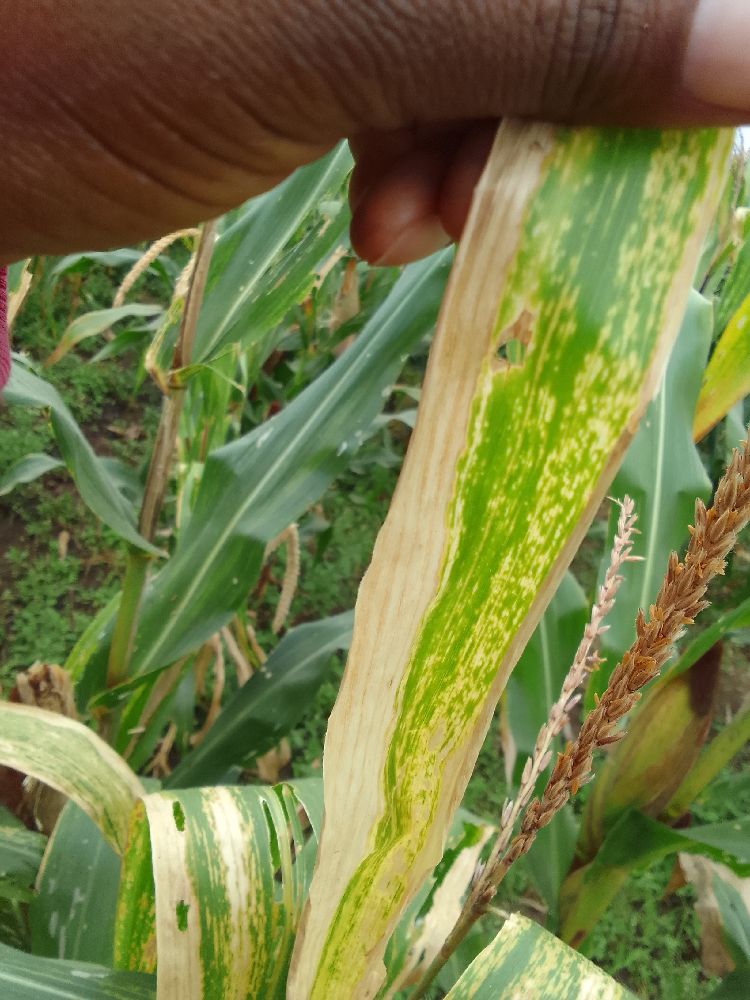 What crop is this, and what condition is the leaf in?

maize, maize lethal necrosis
